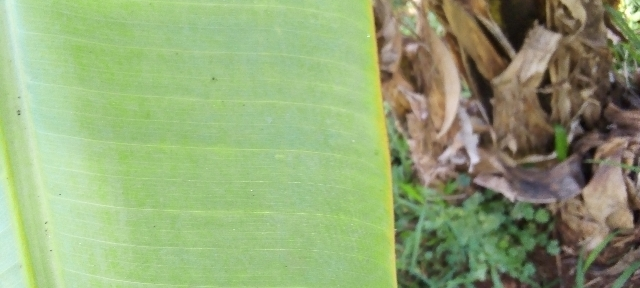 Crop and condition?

banana, healthy
